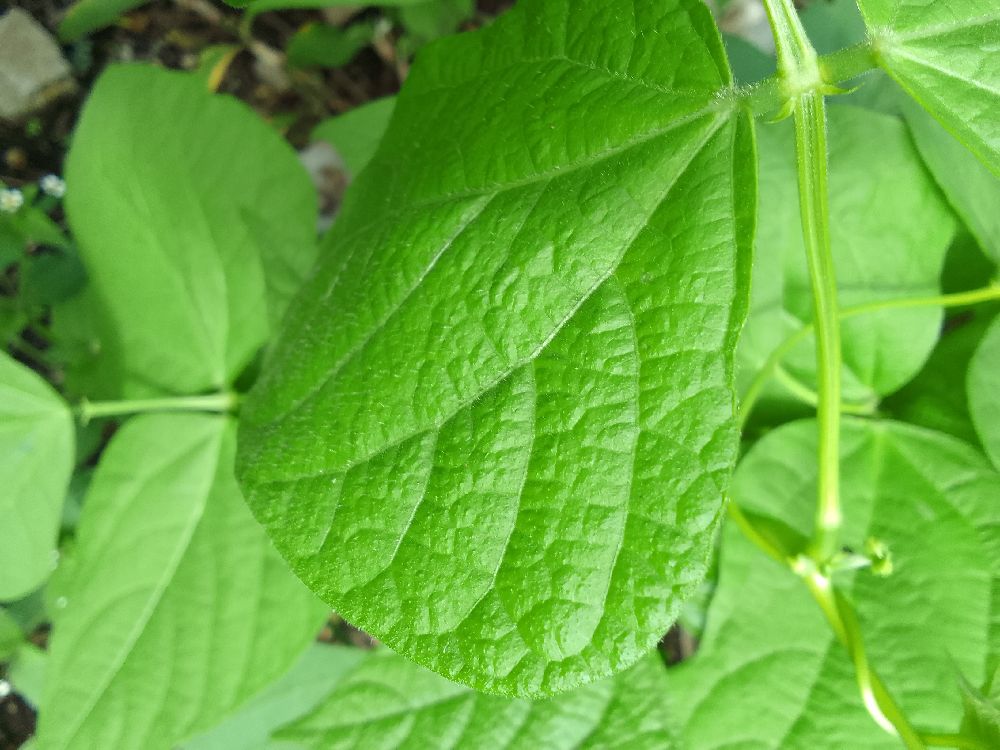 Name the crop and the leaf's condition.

common bean, healthy
